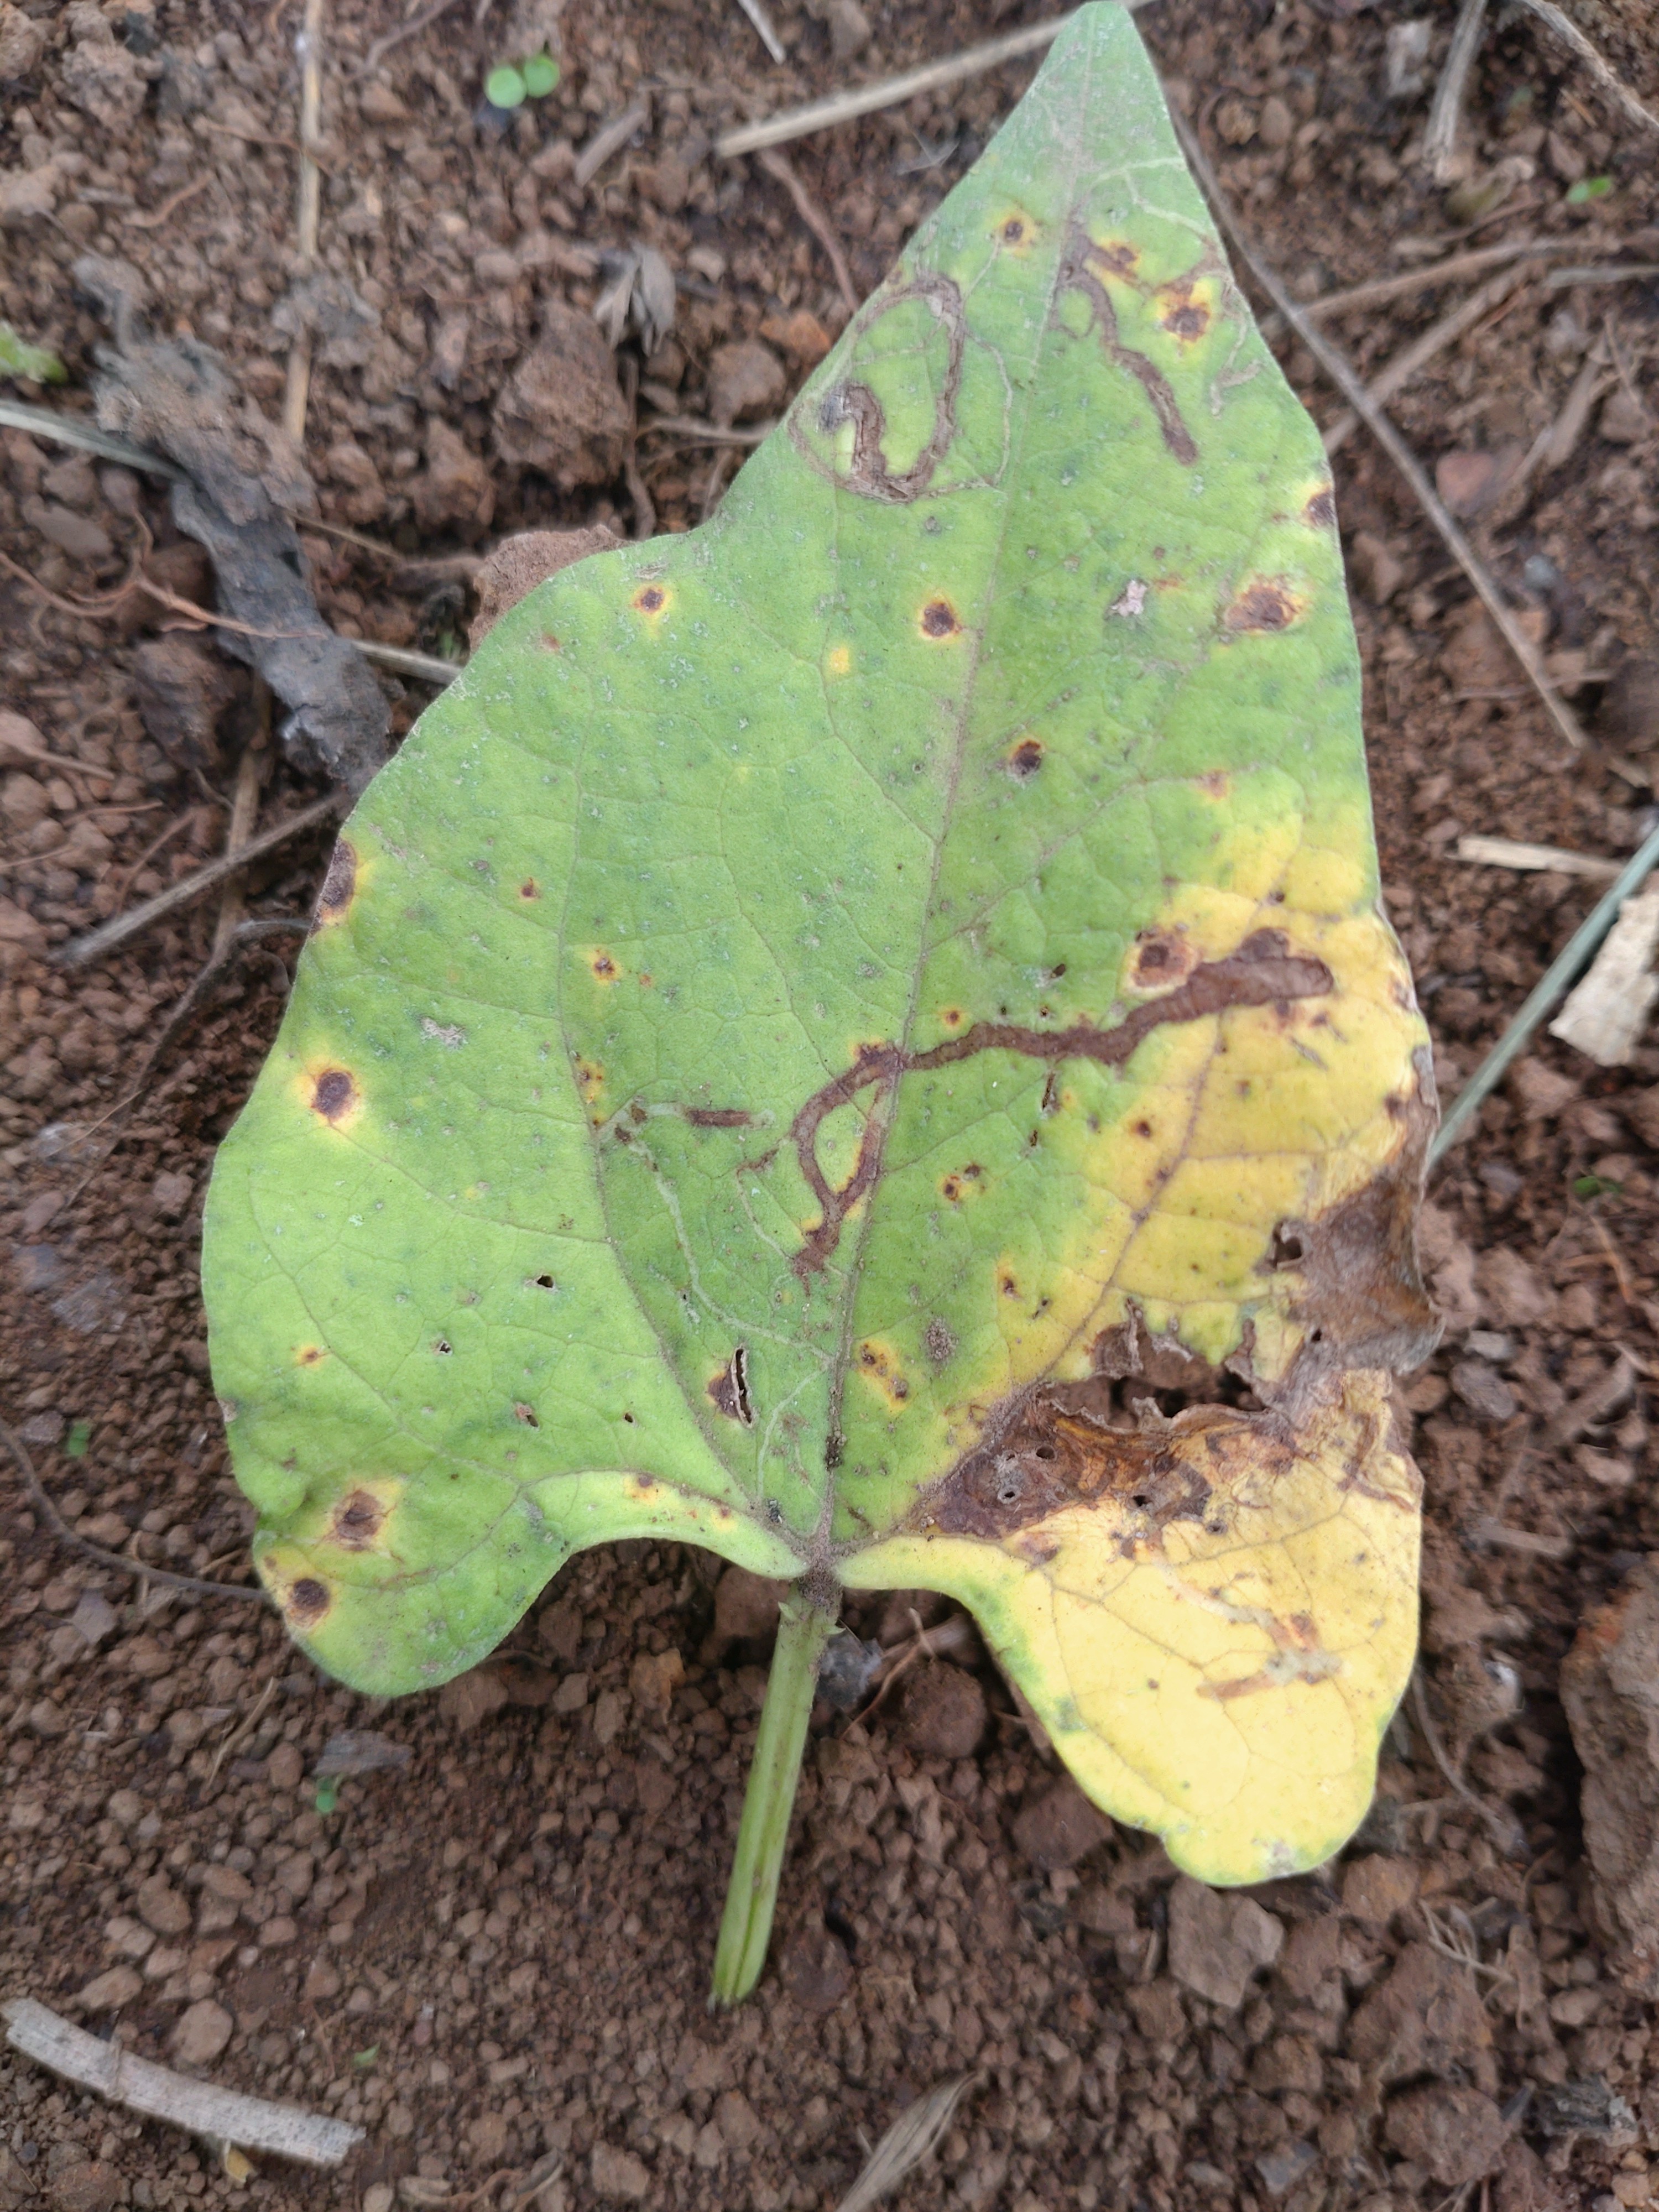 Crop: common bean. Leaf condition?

rust
